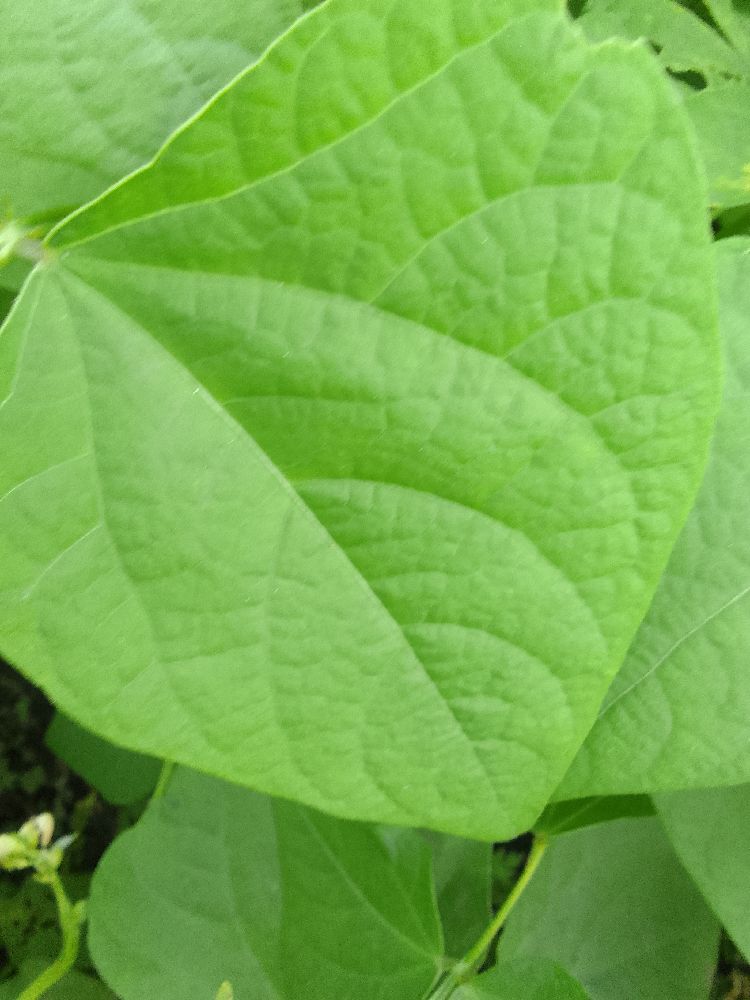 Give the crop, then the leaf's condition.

common bean, healthy
